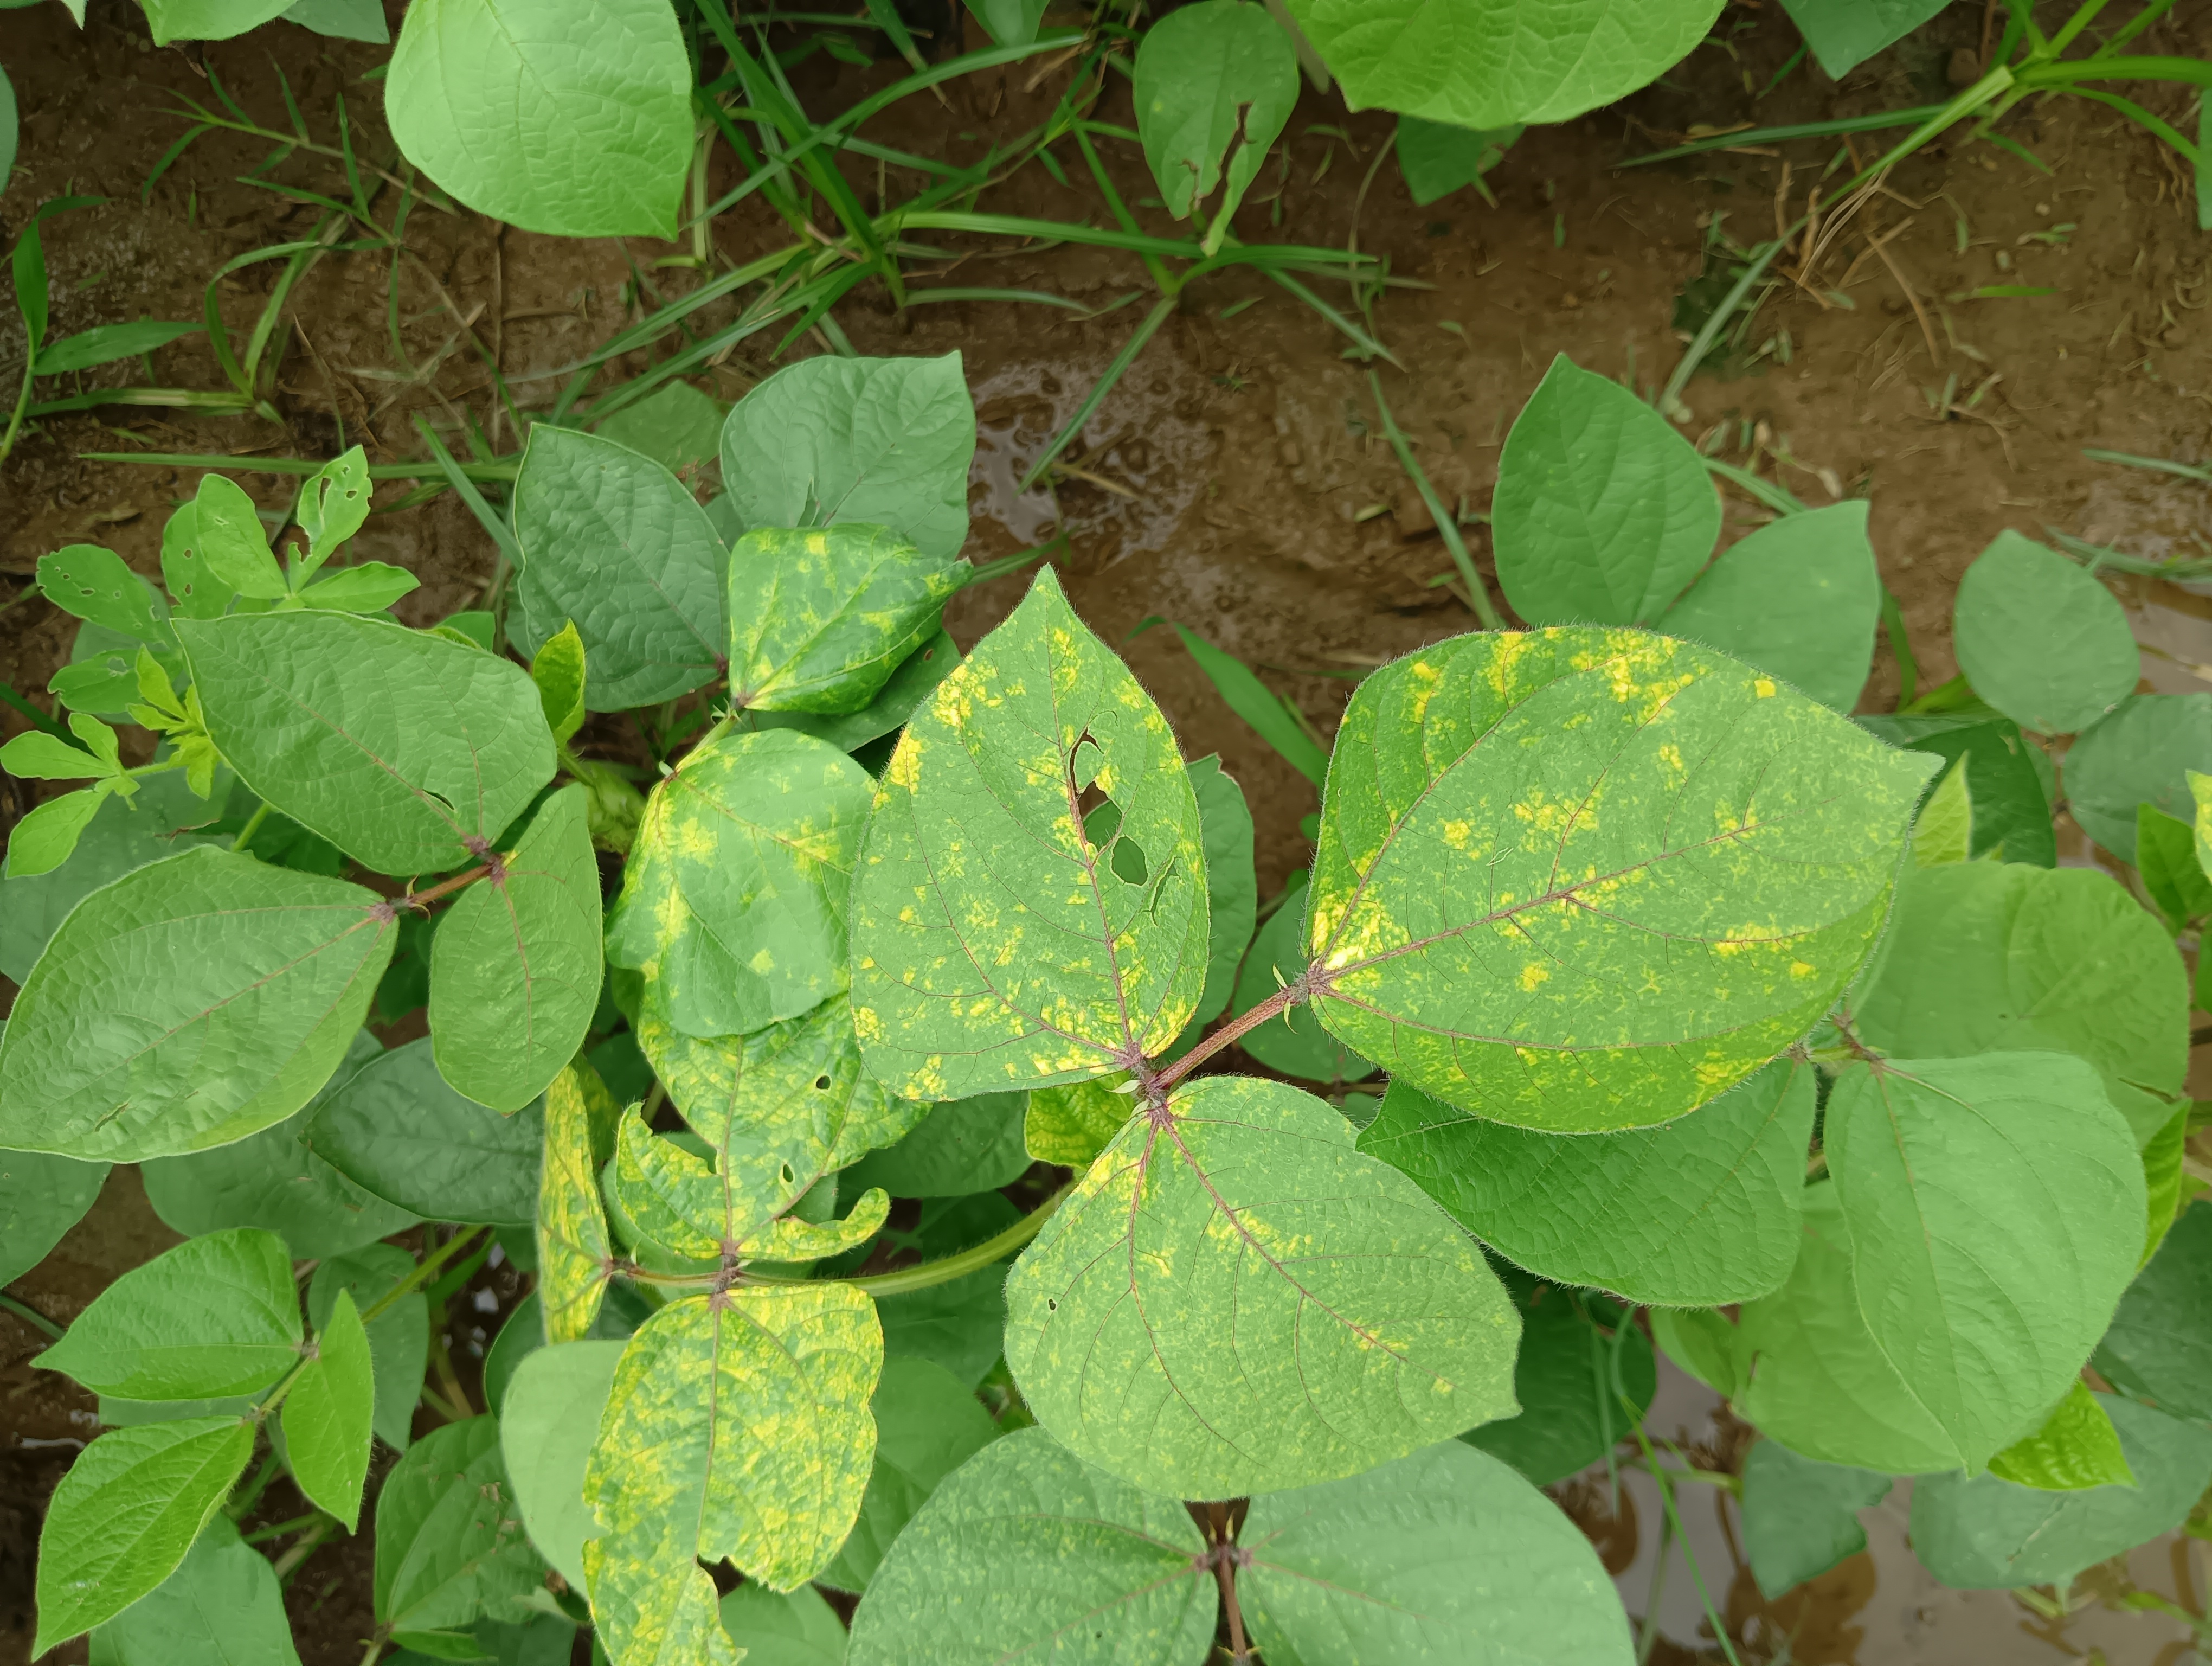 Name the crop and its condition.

mungbean, yellow mosaic
